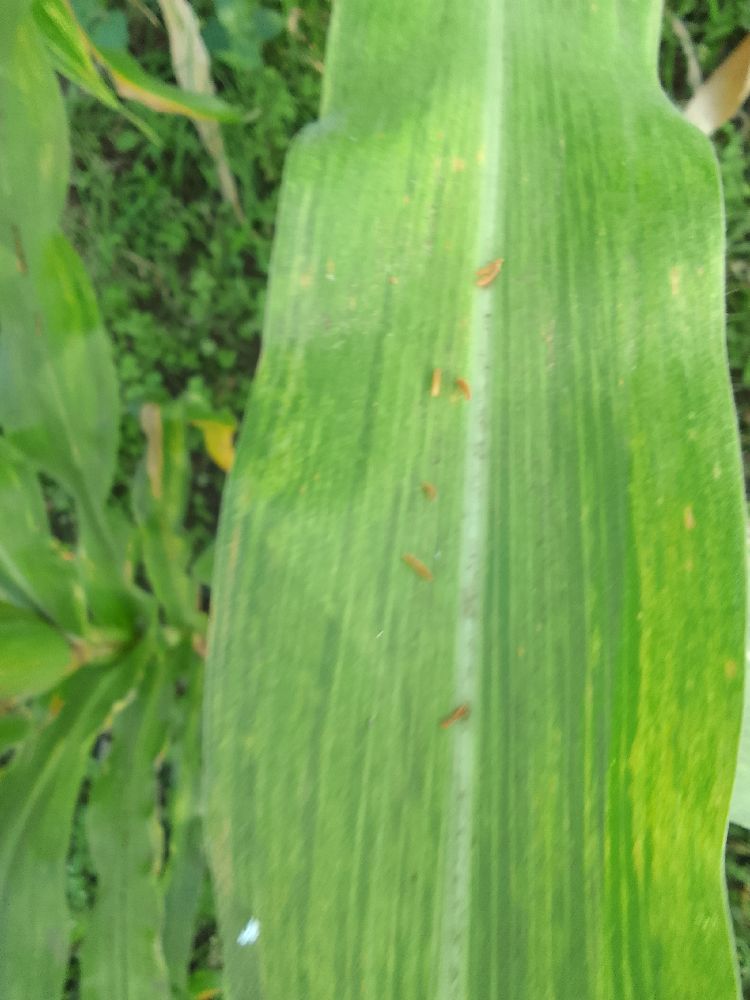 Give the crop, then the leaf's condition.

maize, maize lethal necrosis
